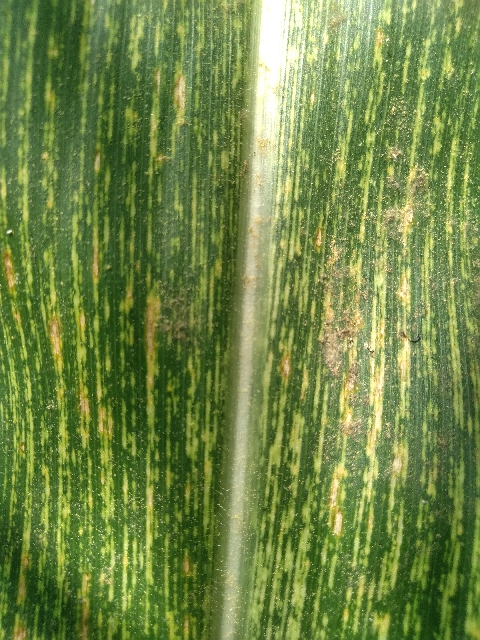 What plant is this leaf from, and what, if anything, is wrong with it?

maize, maize streak virus
